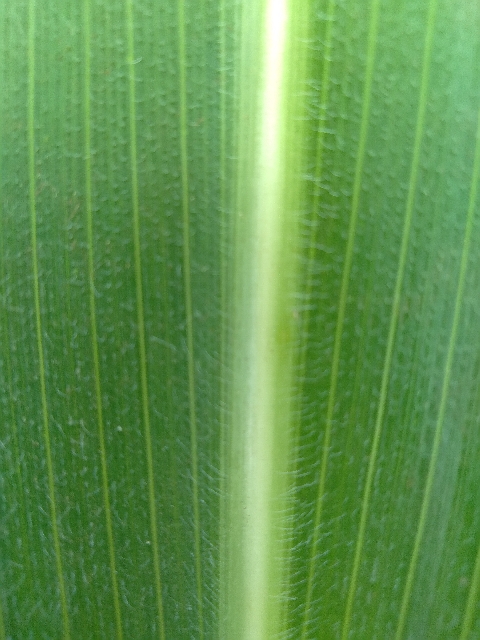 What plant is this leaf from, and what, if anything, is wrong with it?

maize, healthy
